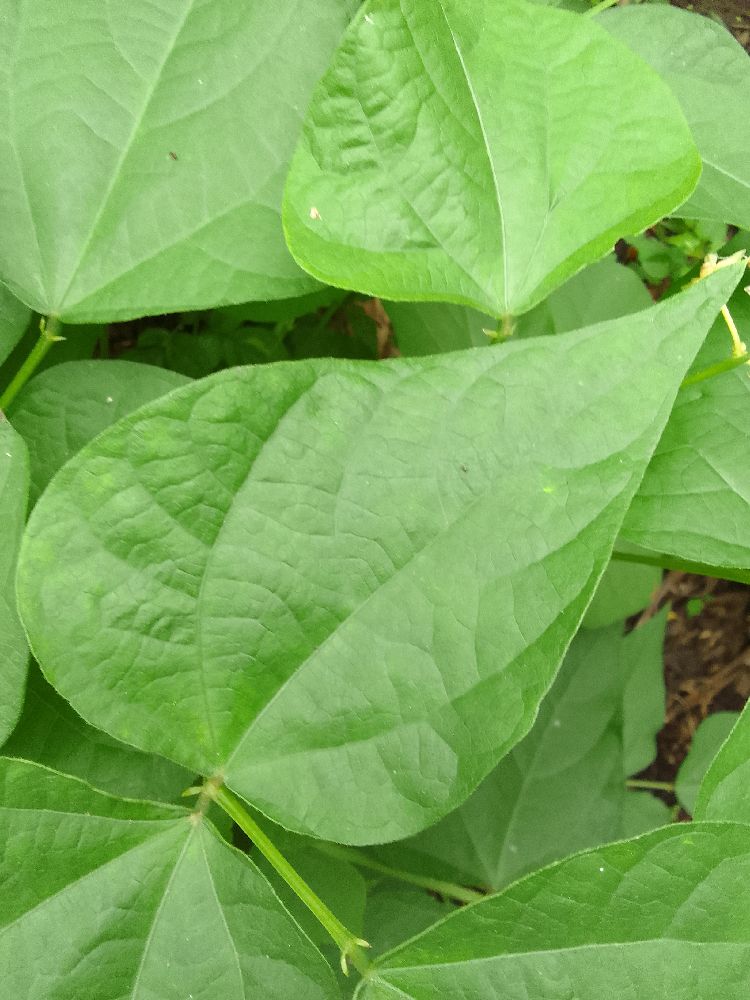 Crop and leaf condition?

common bean, healthy
